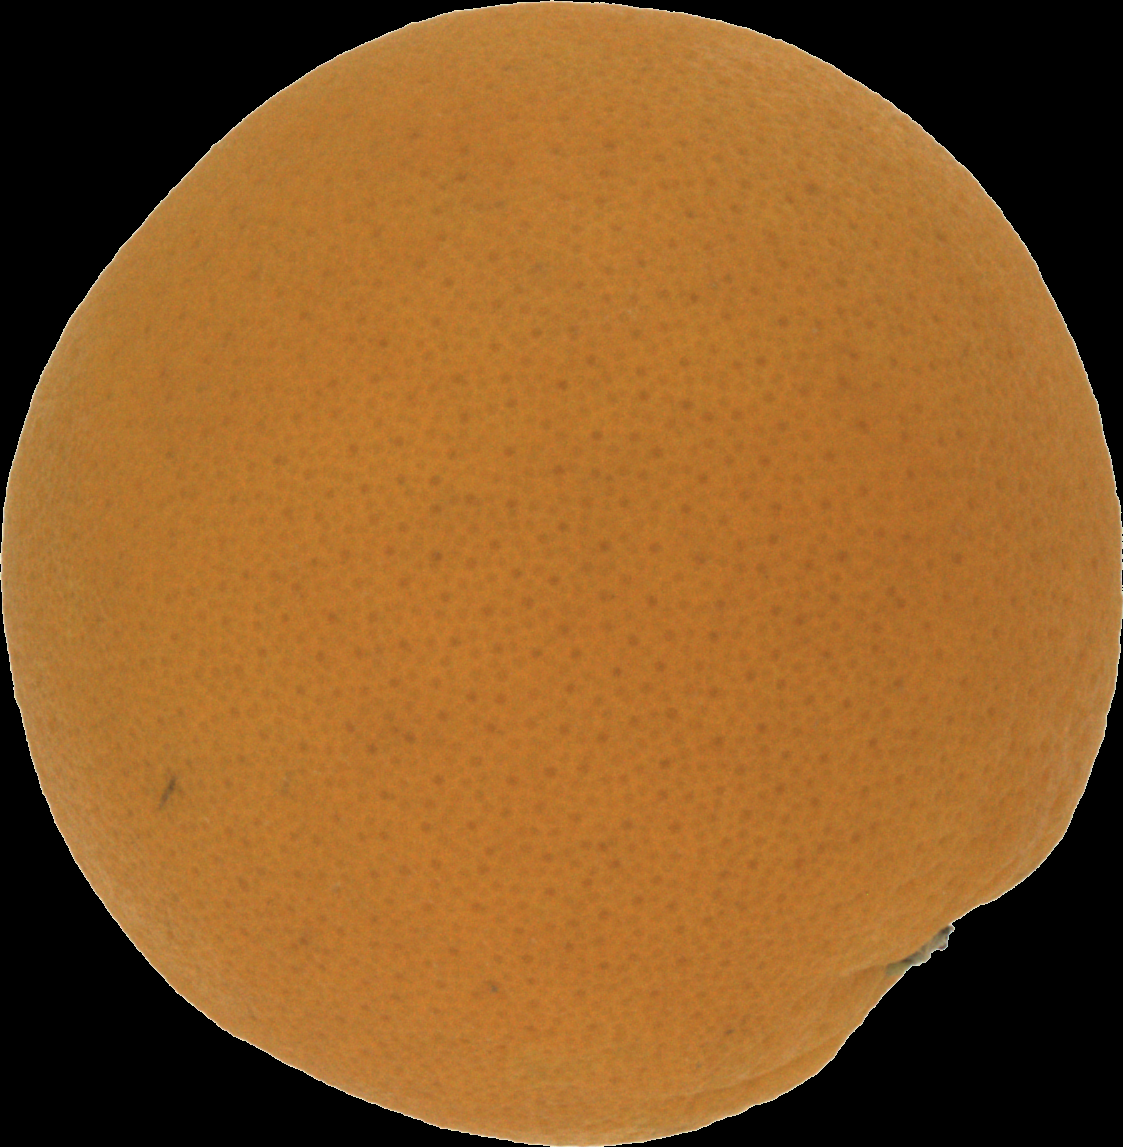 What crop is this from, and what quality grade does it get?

orange, good
